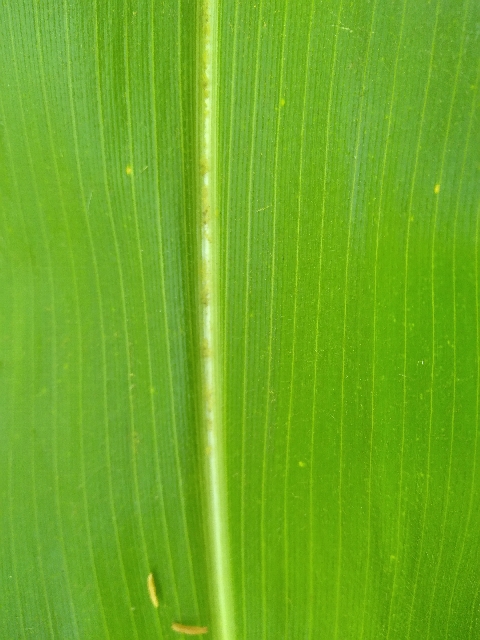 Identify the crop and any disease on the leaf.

maize, healthy
